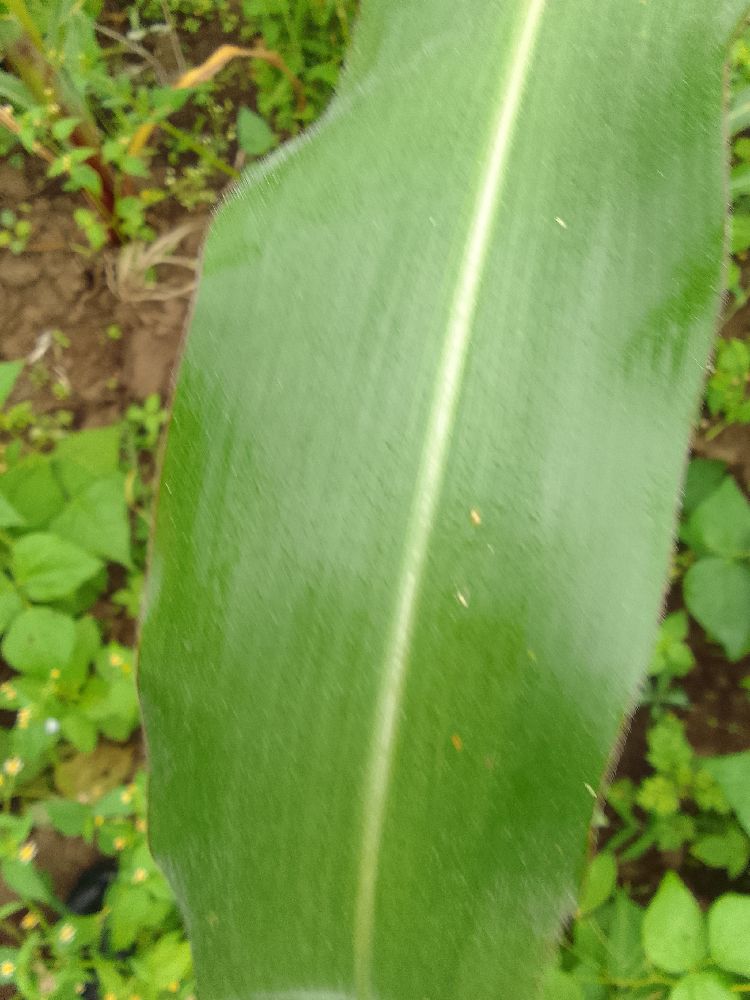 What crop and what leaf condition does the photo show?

maize, healthy
